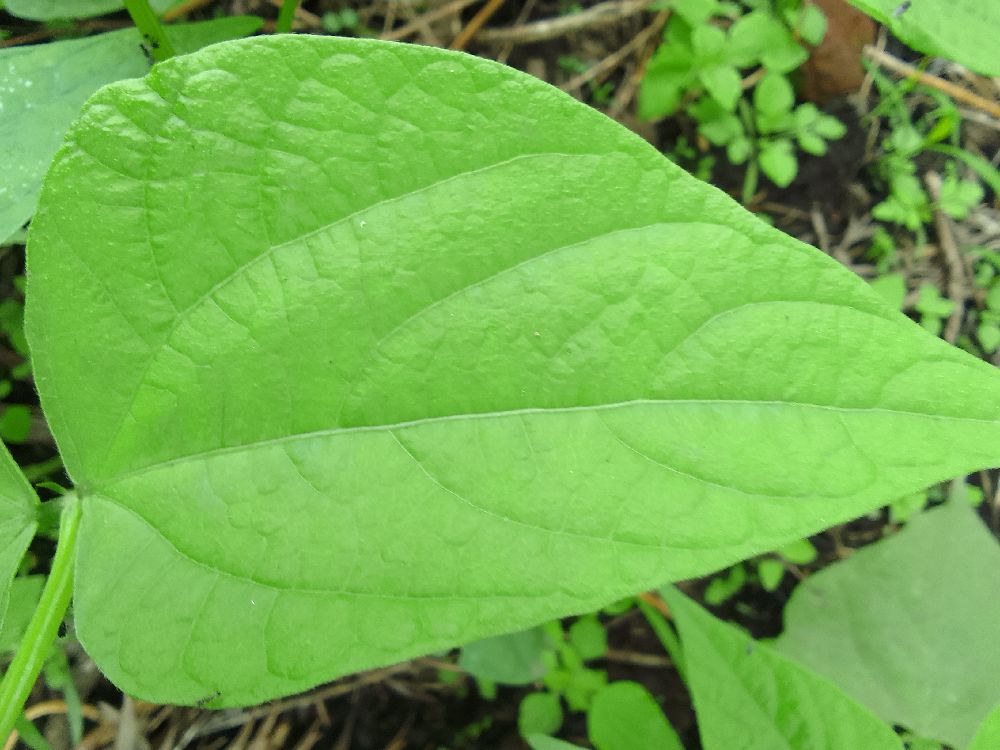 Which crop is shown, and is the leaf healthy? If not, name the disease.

common bean, healthy
